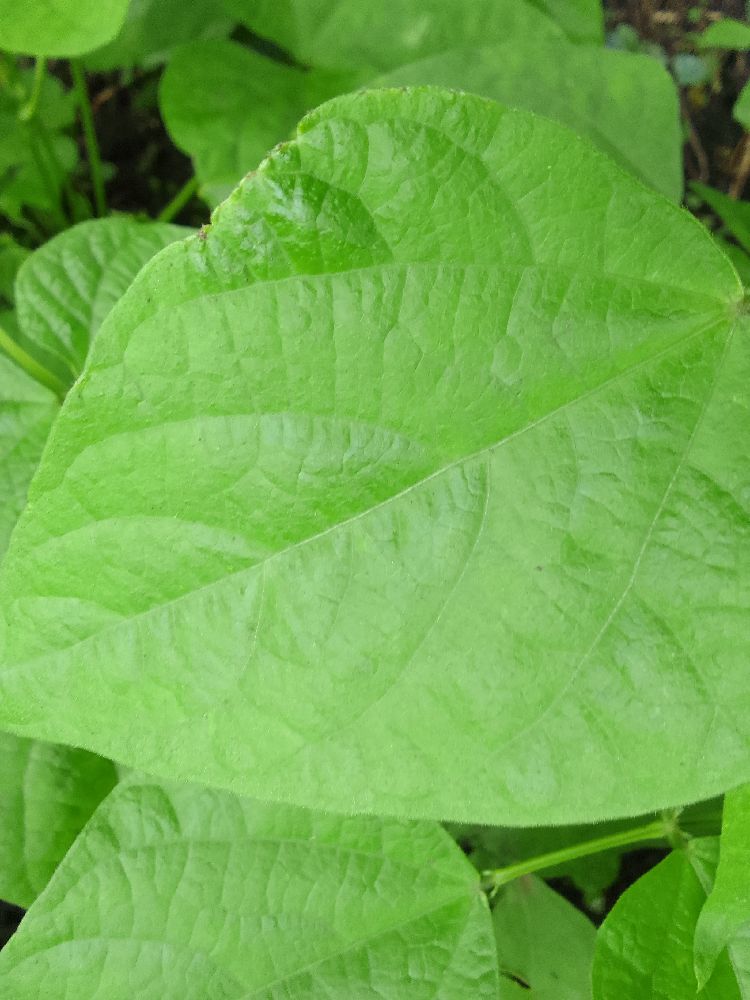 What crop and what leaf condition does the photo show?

common bean, healthy
